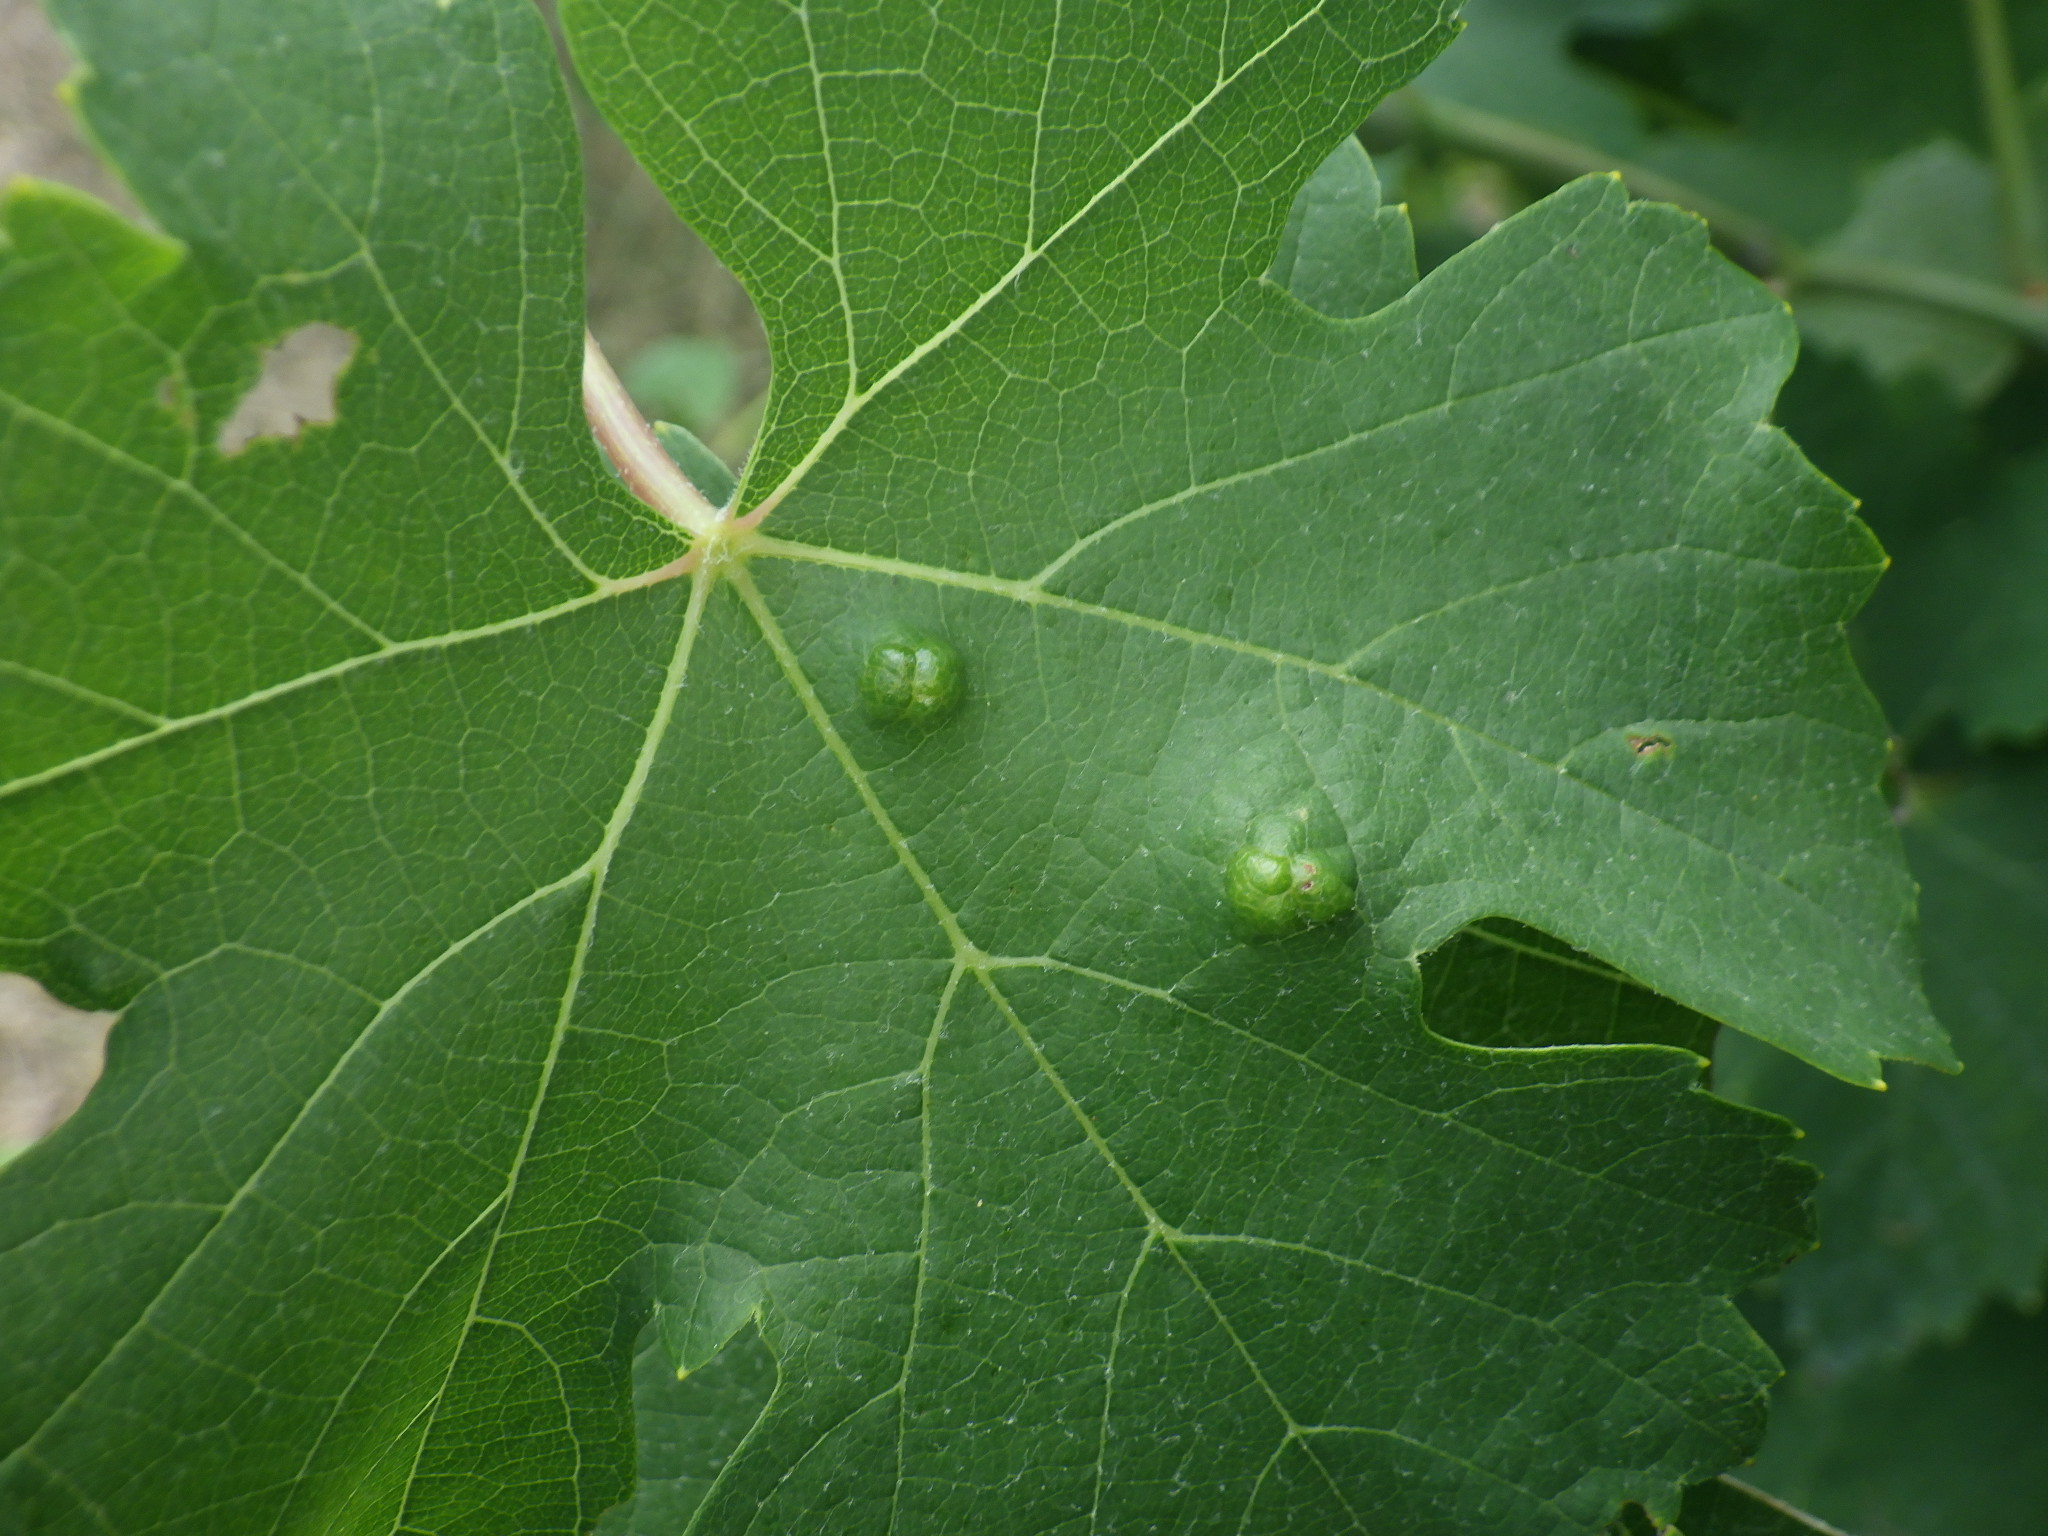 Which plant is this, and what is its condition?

grapevine, grape erineum mite
